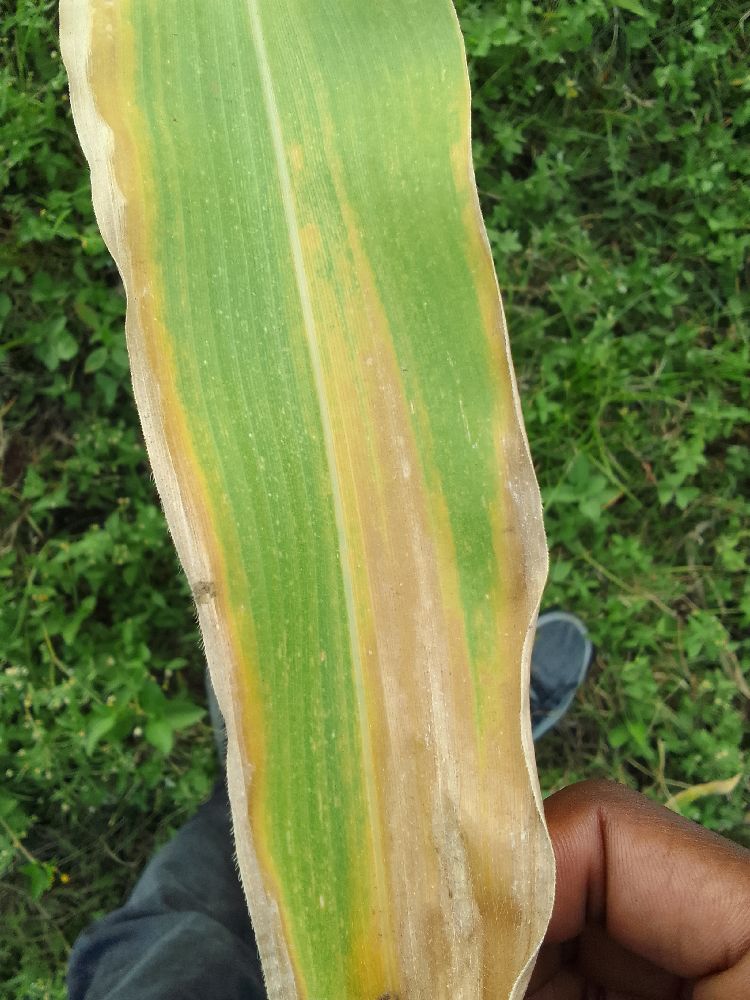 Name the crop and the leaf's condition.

maize, maize lethal necrosis
